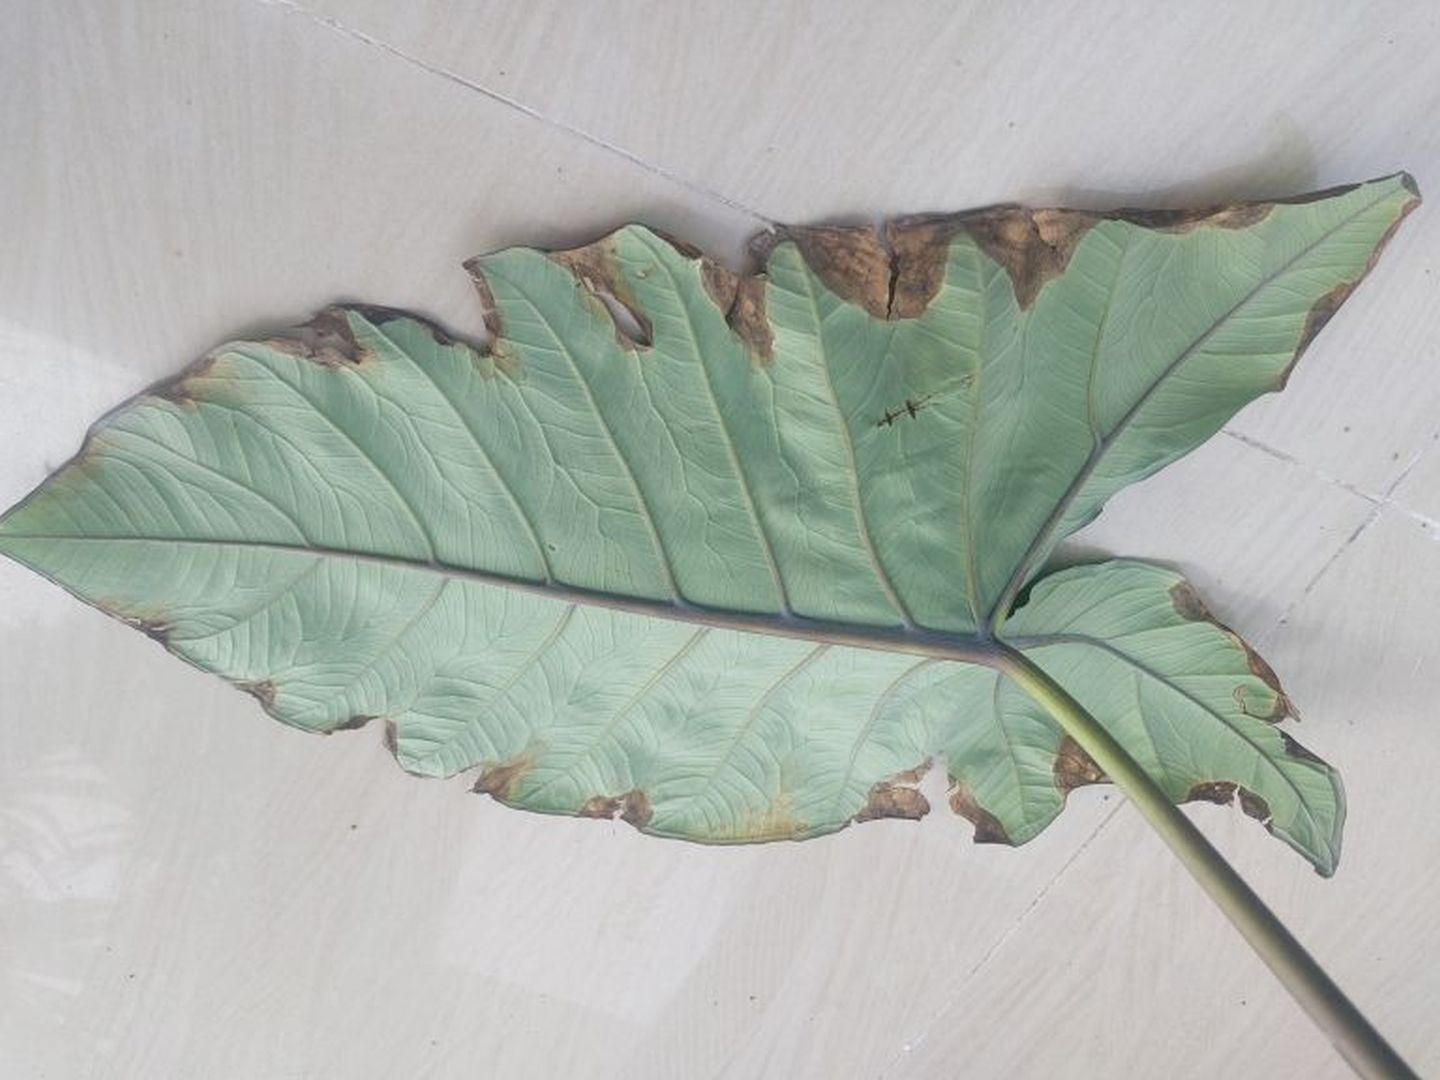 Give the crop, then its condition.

taro, leaf blight
